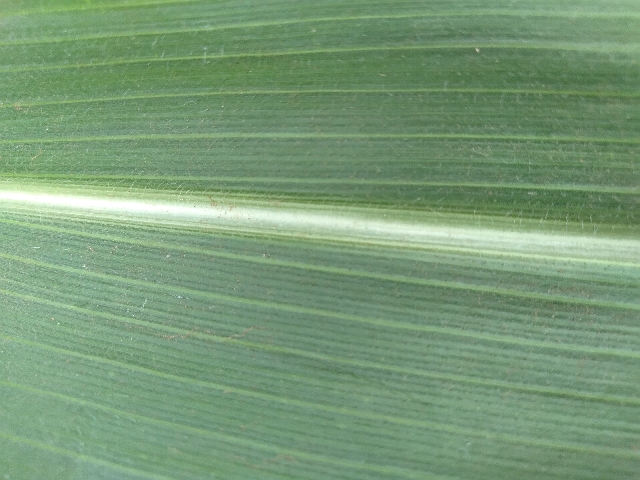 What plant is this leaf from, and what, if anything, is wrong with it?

maize, healthy
